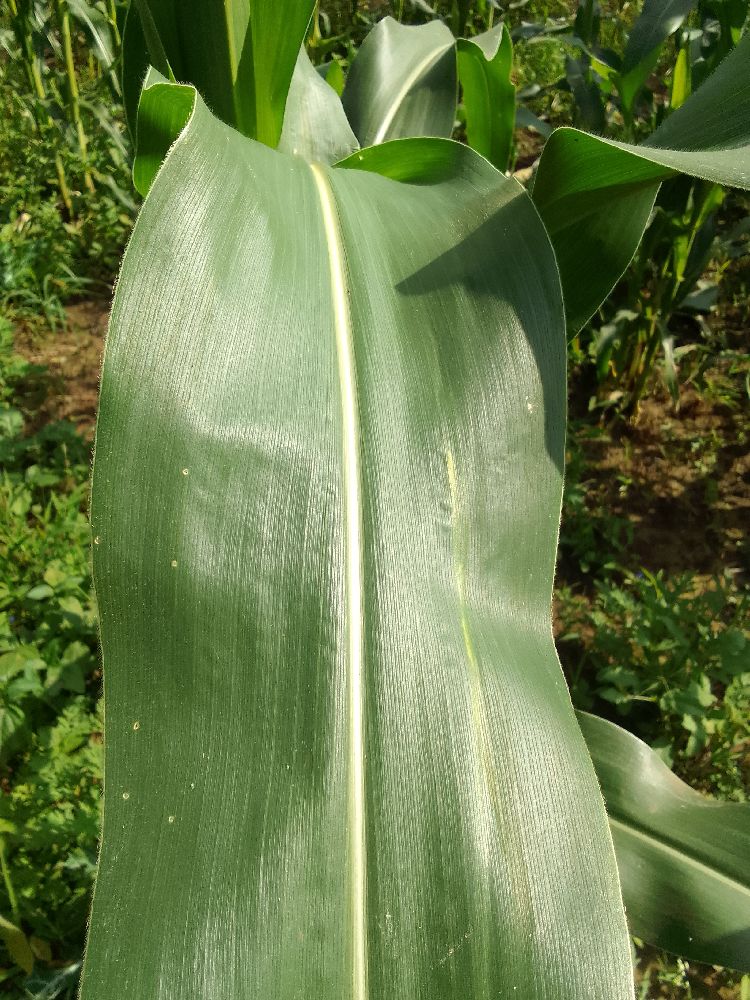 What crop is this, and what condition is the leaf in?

maize, healthy
